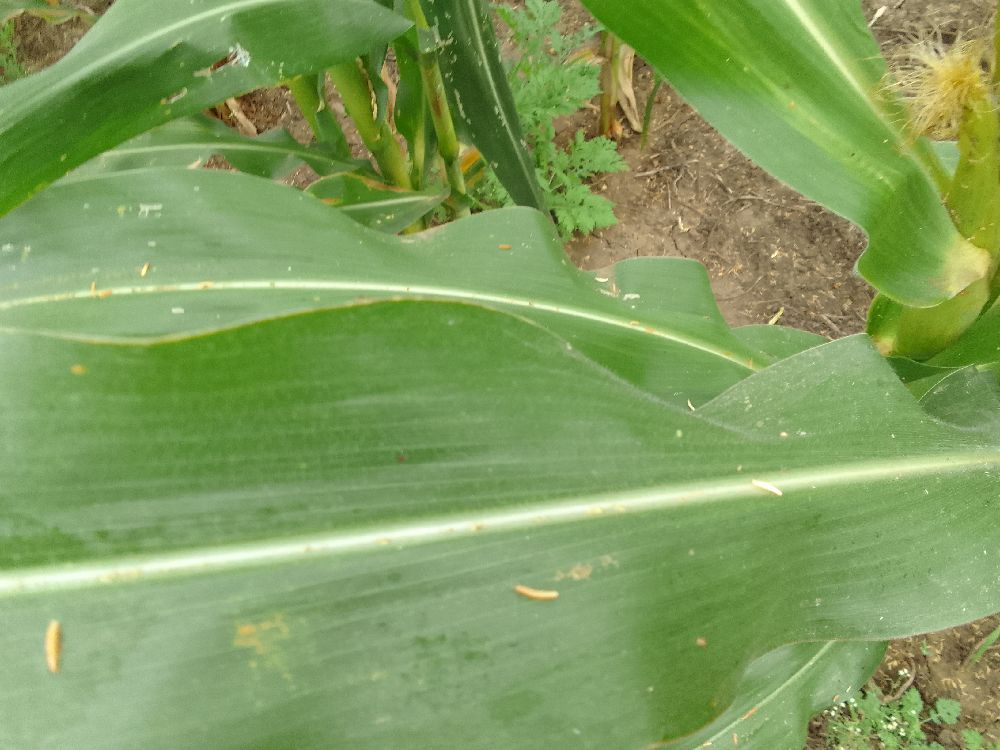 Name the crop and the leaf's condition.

maize, healthy
